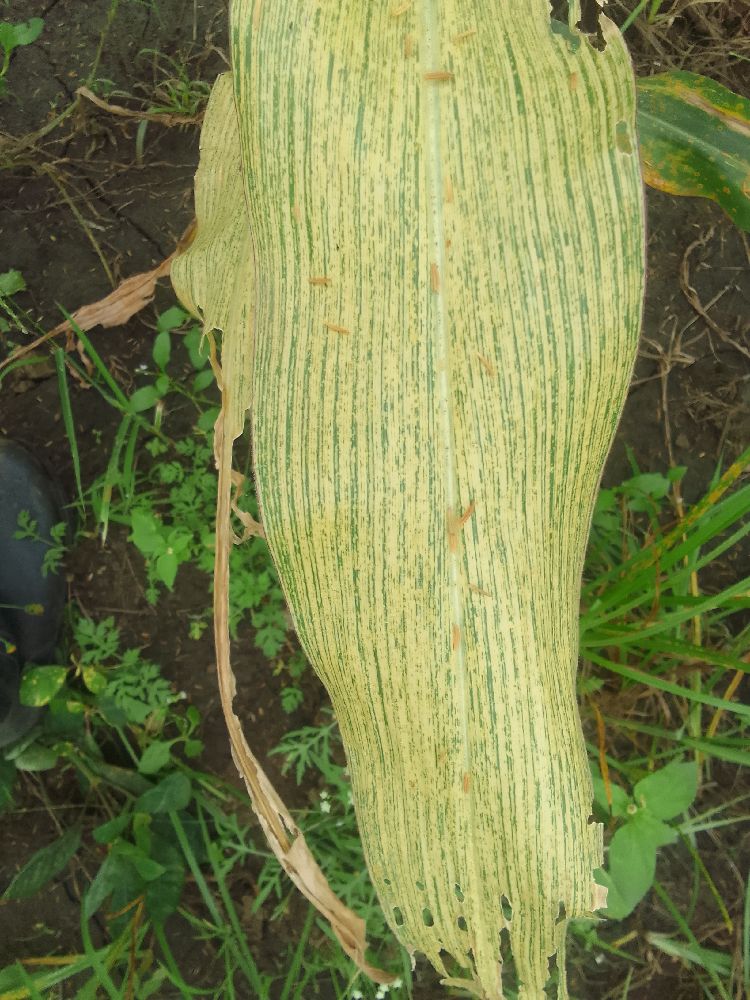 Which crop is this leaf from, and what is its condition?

maize, maize streak virus
